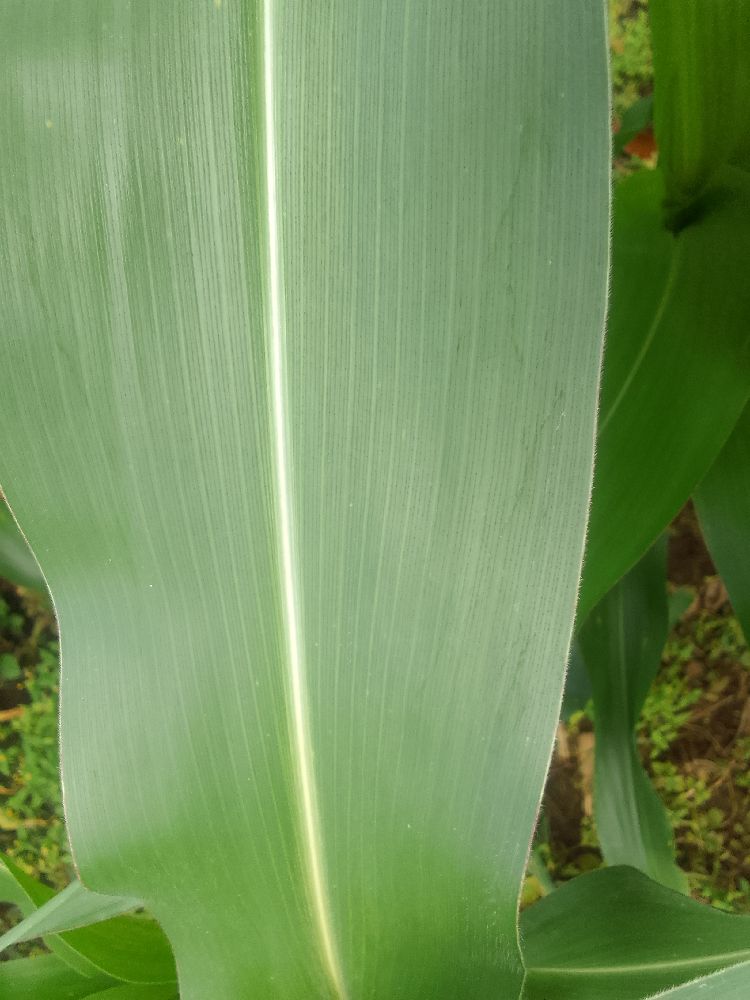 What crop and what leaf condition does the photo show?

maize, healthy
